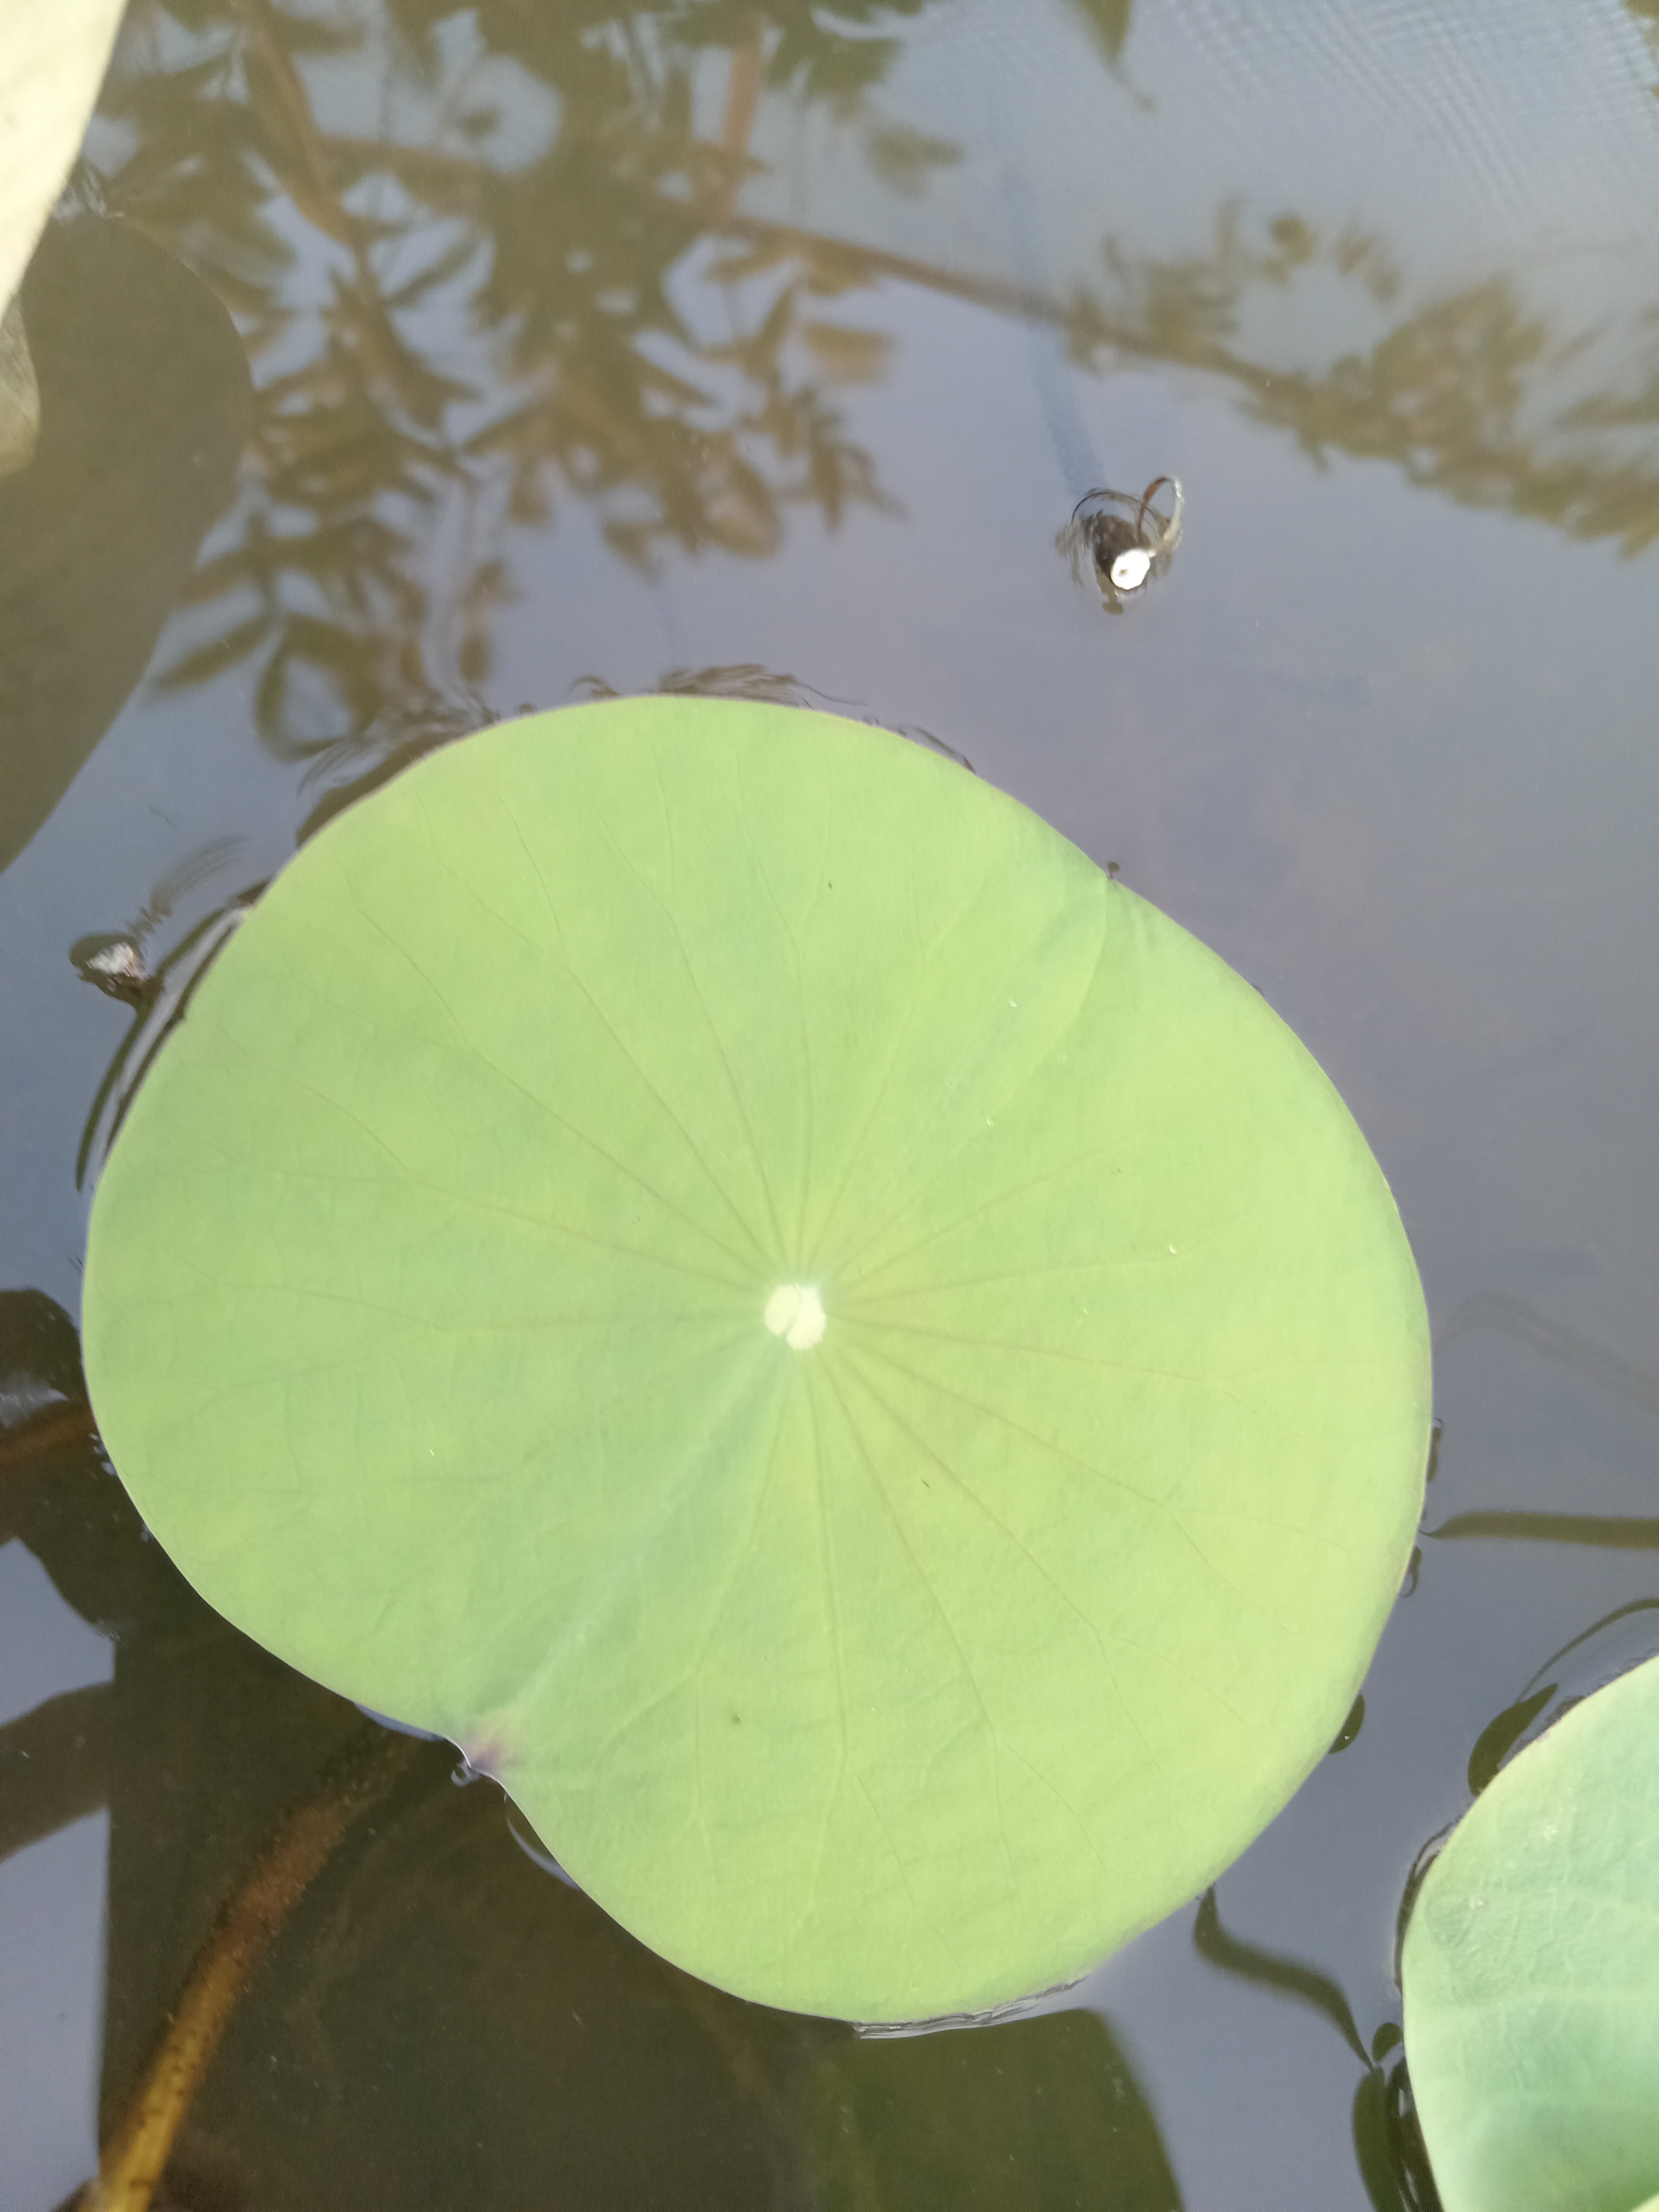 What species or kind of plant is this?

lotus
